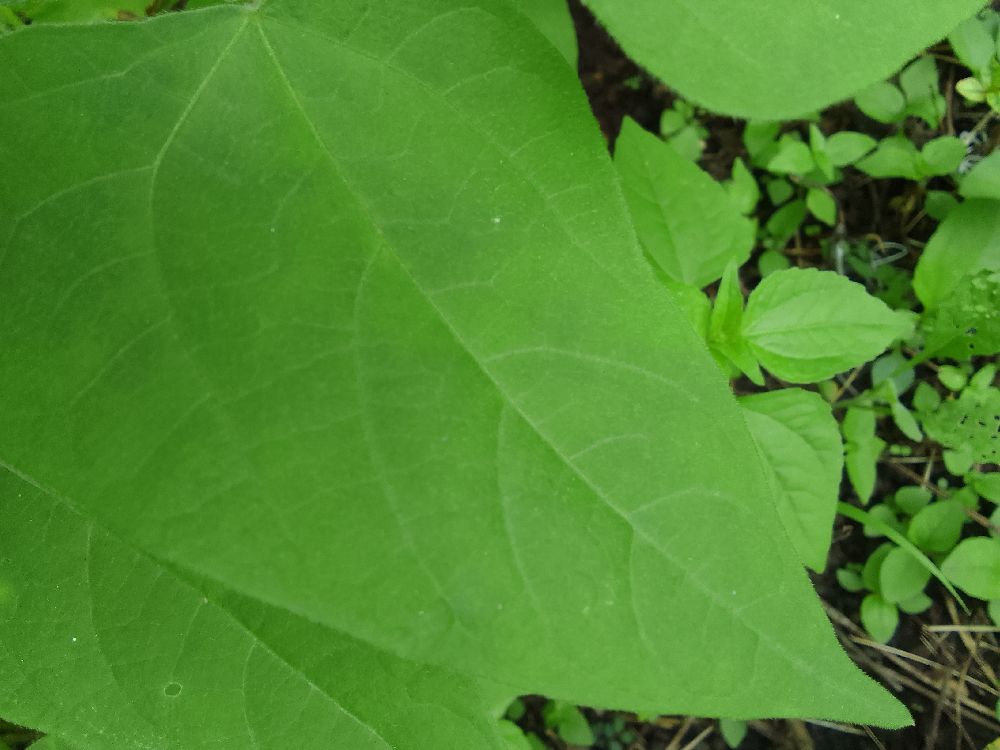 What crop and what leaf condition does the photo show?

common bean, healthy
